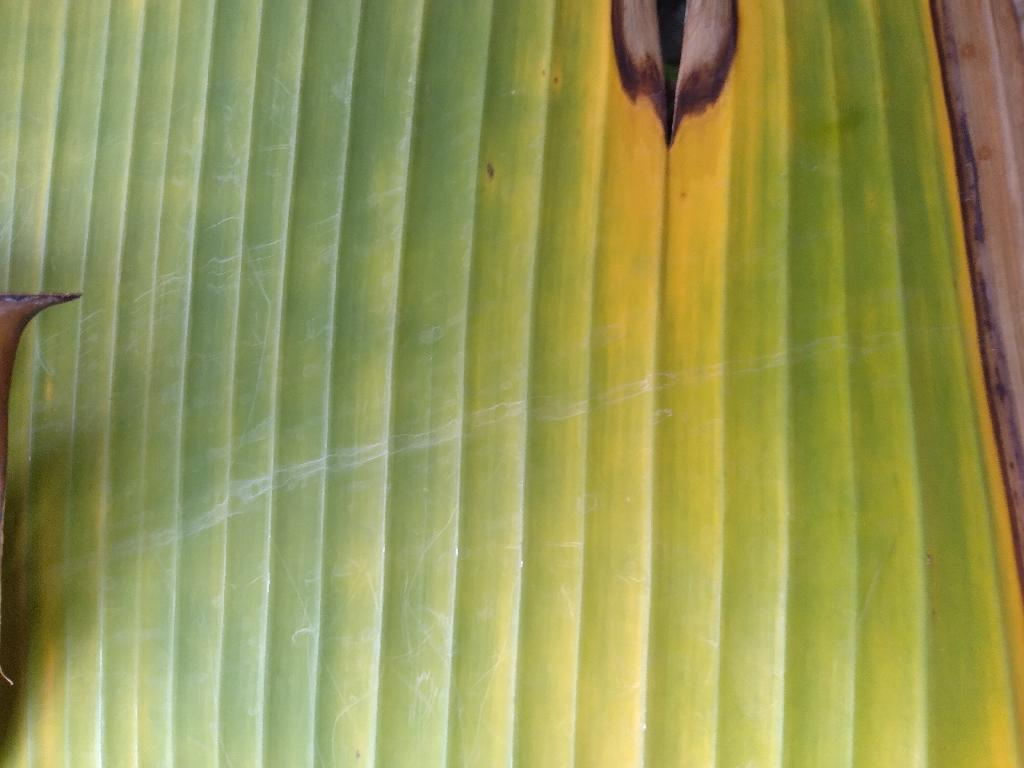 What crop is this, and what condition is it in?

banana, fusarium wilt race 1
